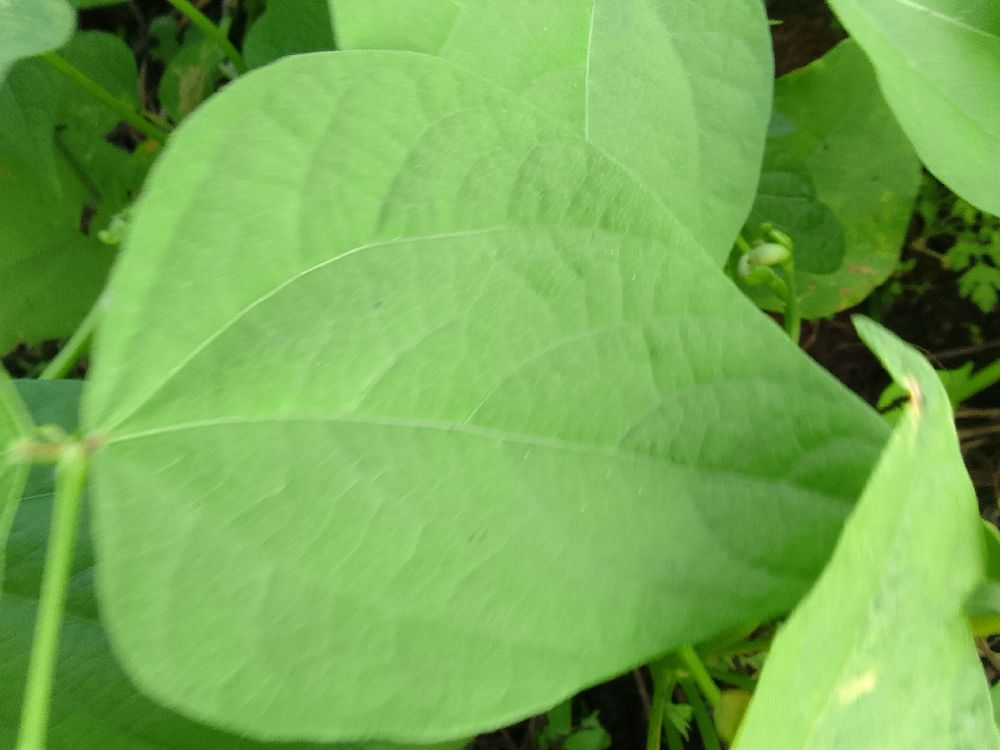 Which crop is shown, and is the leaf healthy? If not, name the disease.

common bean, healthy
